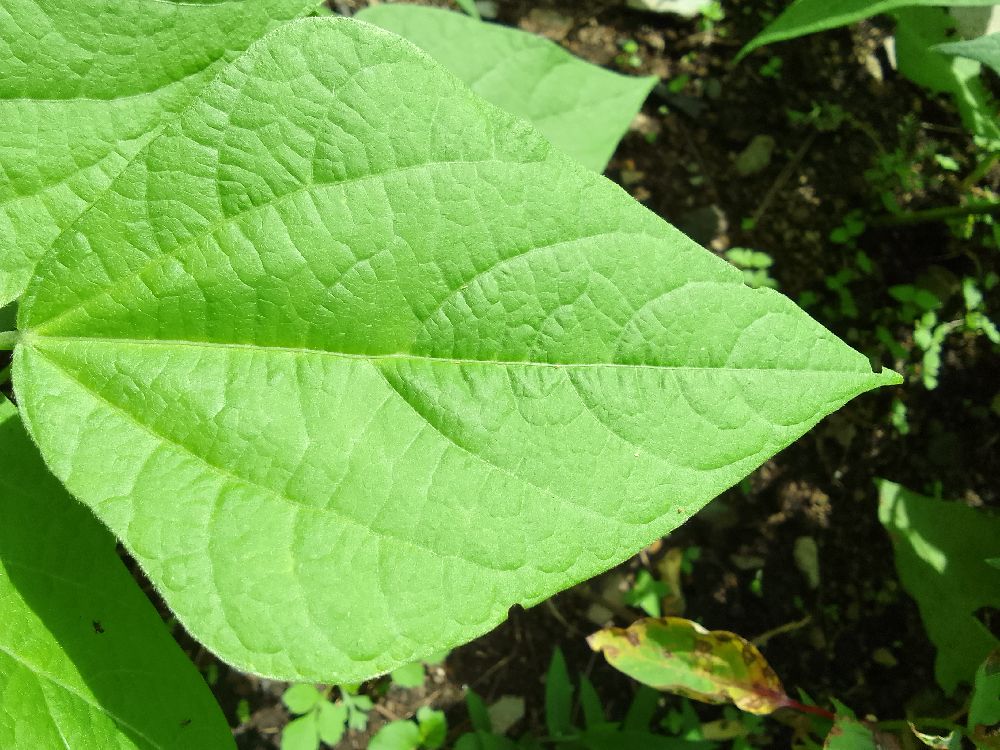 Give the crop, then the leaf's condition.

common bean, healthy
